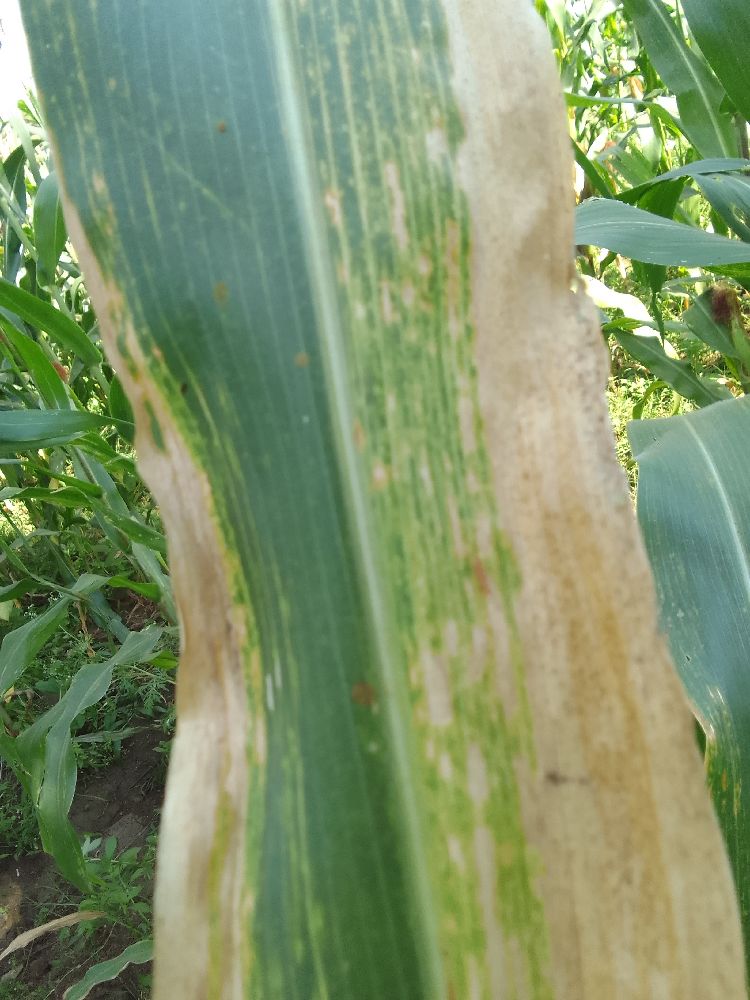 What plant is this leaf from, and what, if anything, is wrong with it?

maize, maize lethal necrosis
